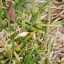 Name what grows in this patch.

grass
